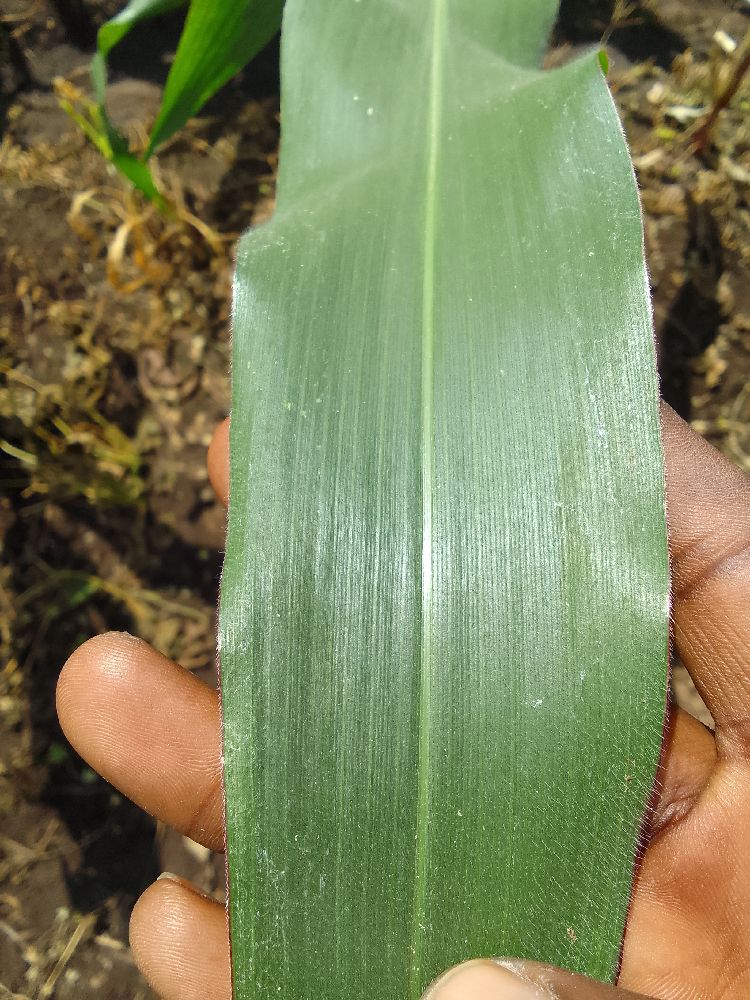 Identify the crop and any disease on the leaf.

maize, healthy
